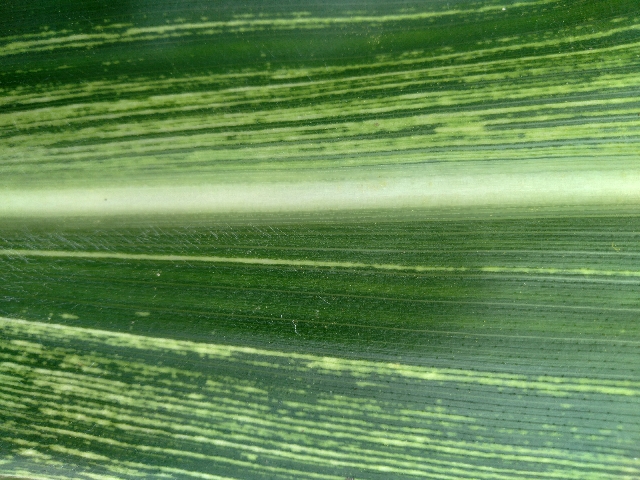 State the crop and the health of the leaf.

maize, maize streak virus
